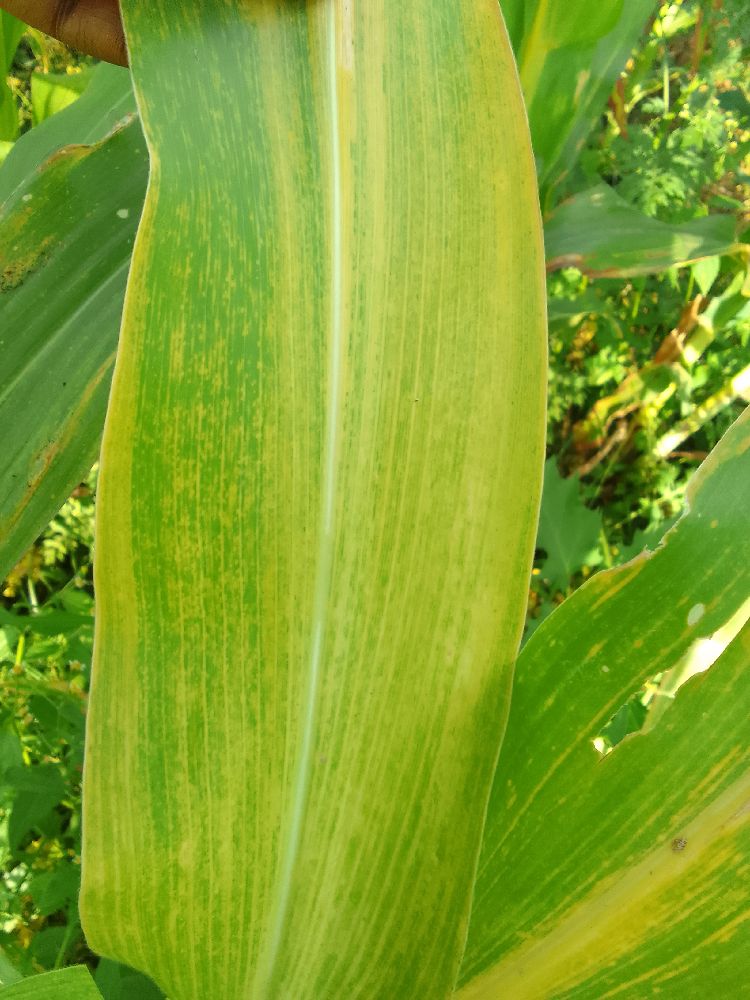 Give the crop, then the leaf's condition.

maize, maize lethal necrosis
